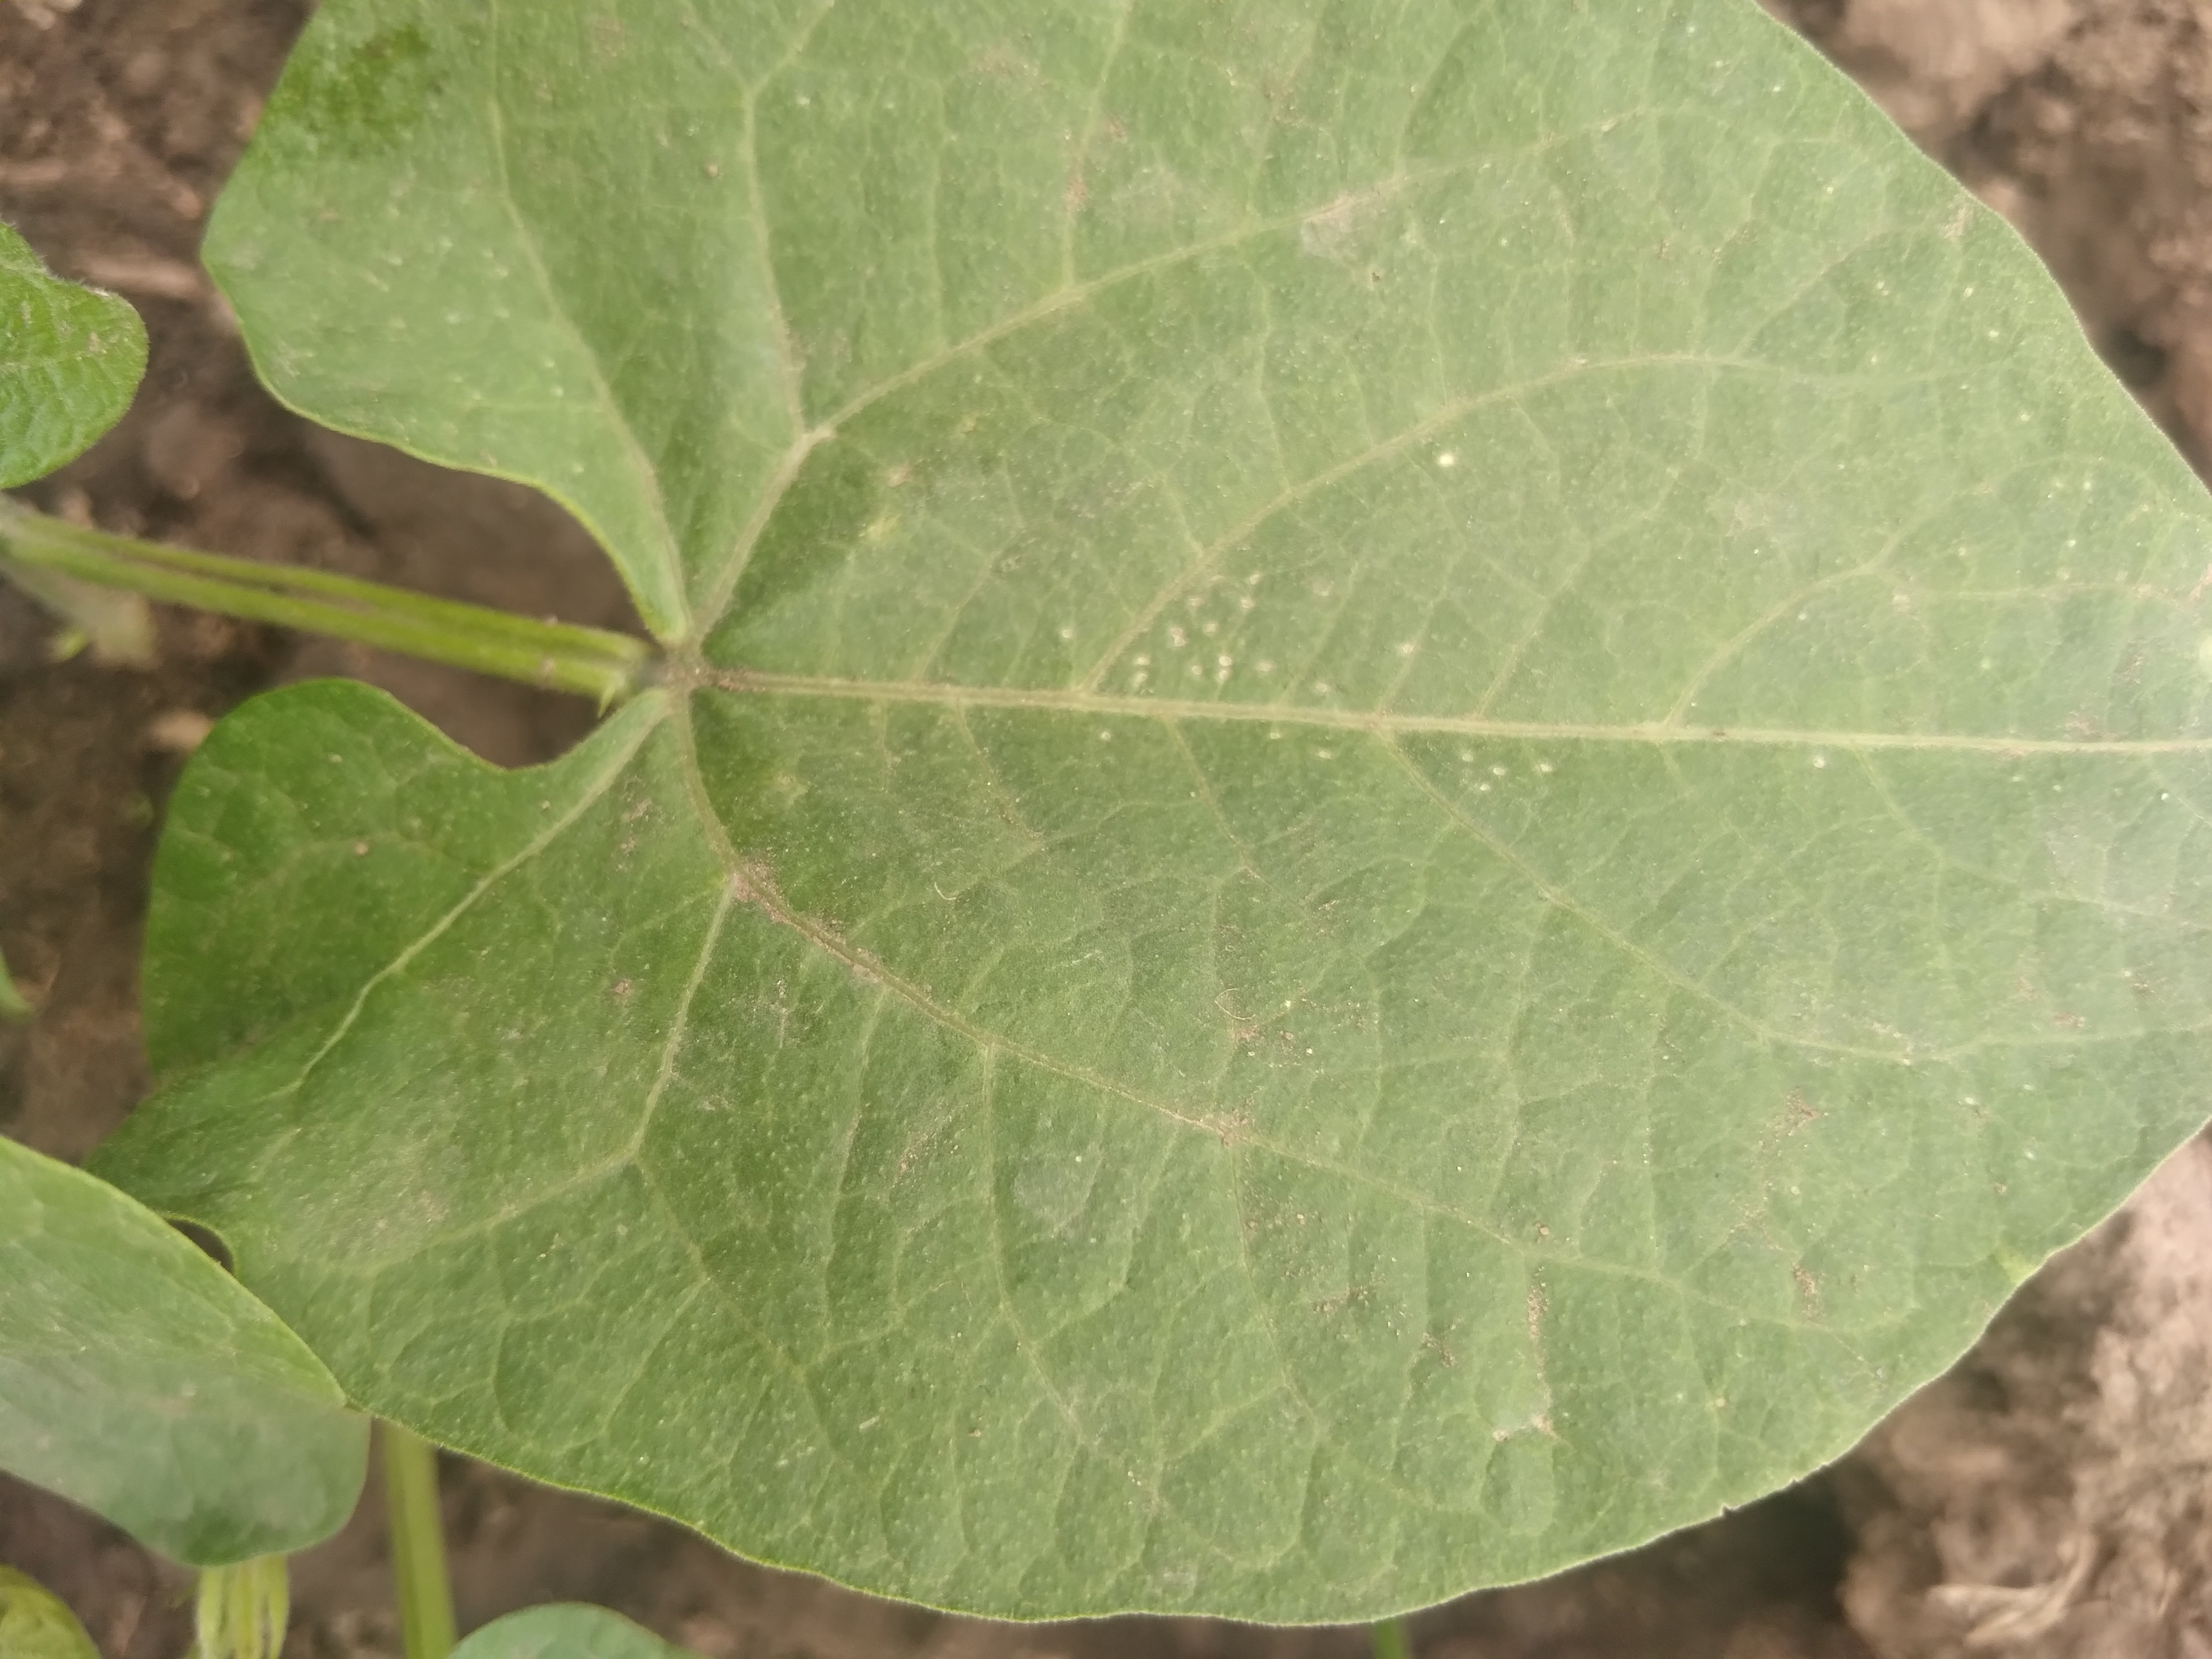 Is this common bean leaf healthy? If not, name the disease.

healthy
